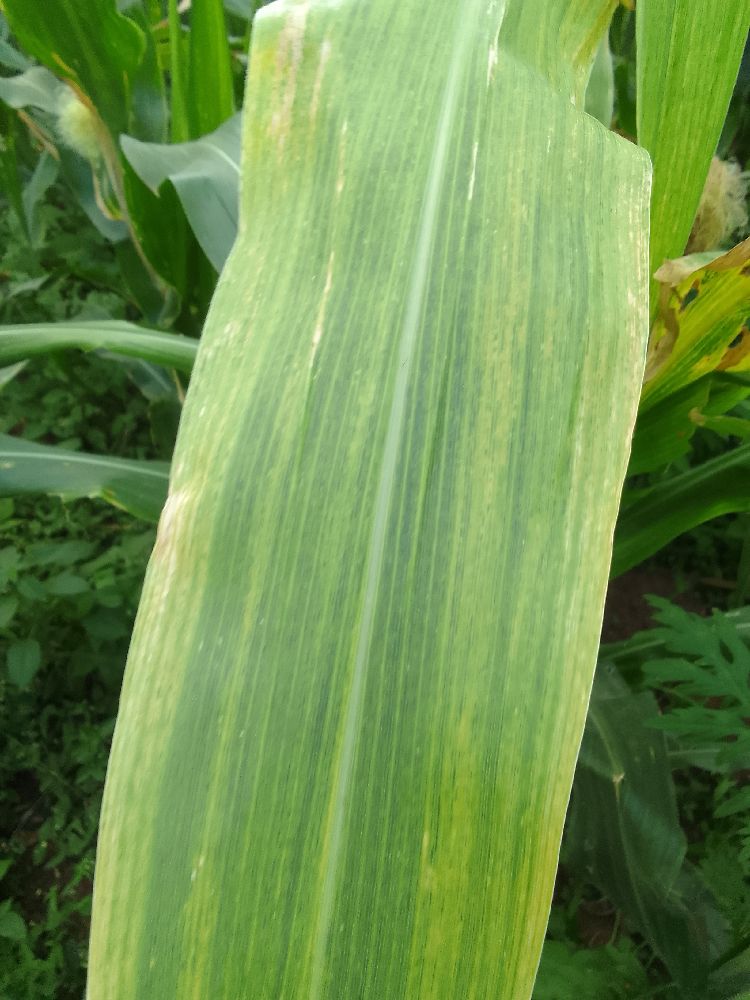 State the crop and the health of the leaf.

maize, maize lethal necrosis
